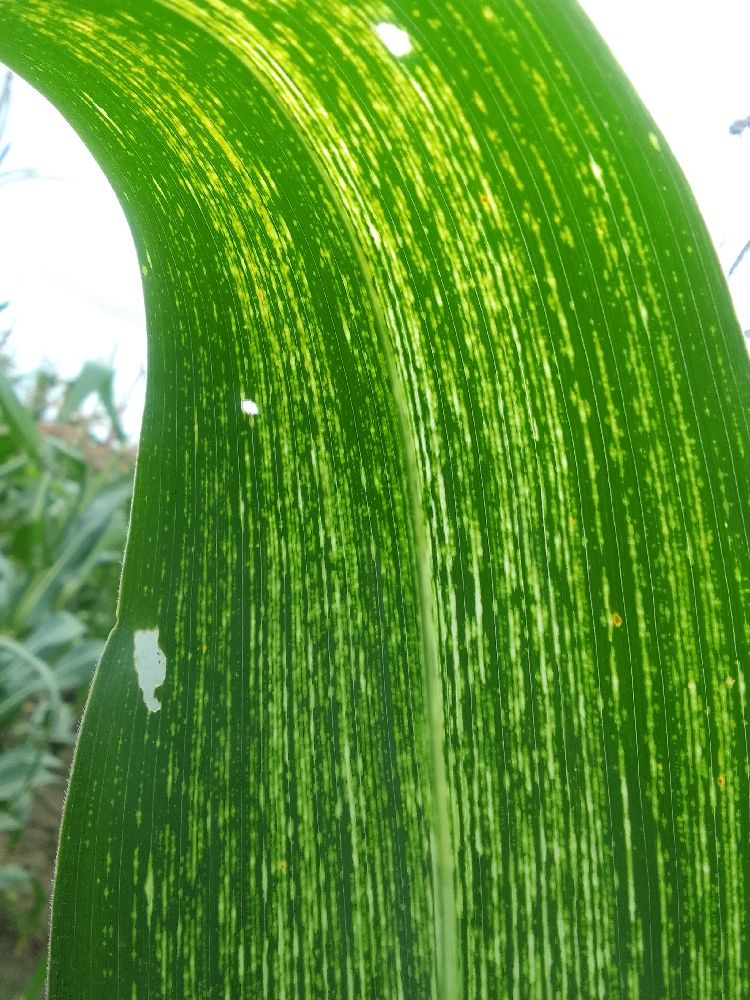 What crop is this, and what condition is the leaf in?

maize, maize streak virus
